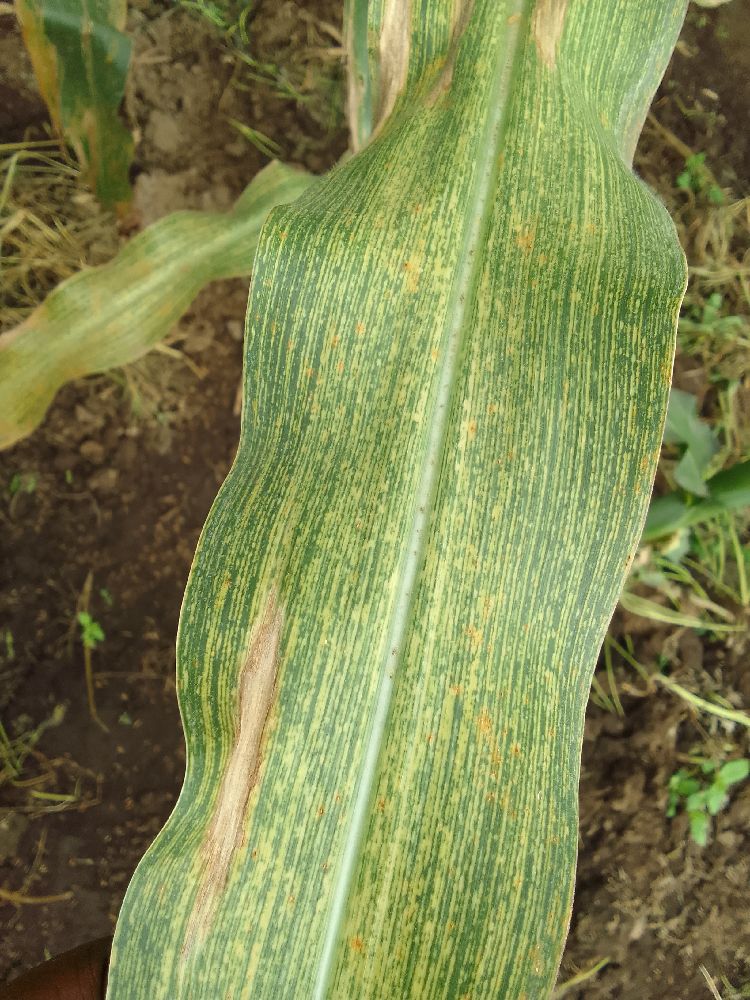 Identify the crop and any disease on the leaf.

maize, maize streak virus
